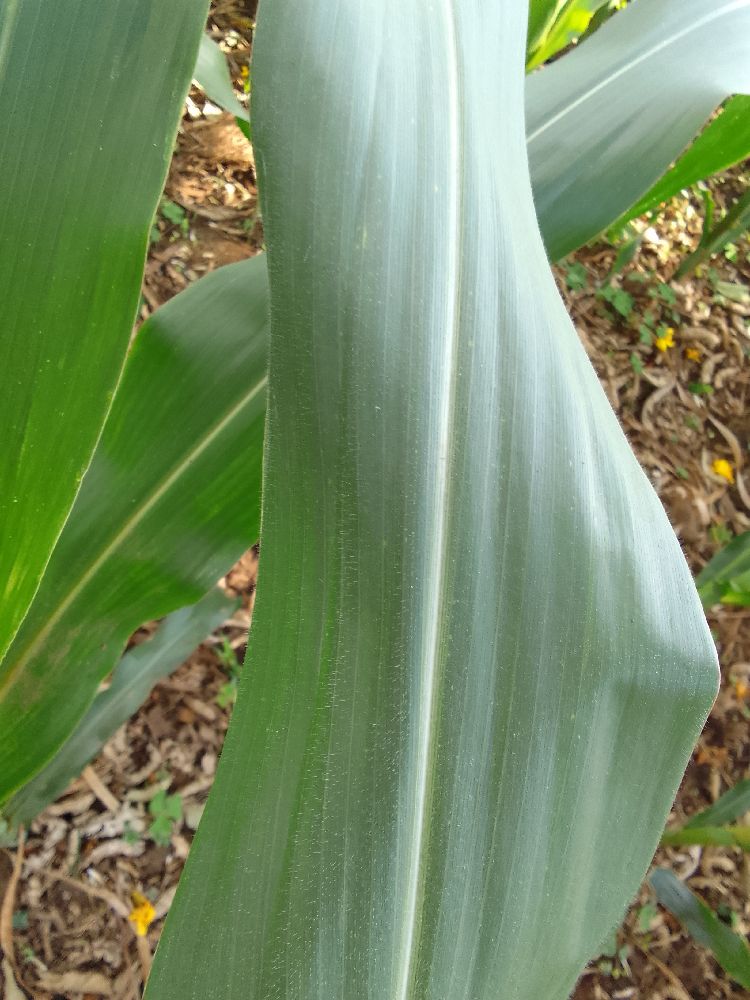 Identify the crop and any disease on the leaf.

maize, healthy
